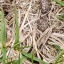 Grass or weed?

grass
